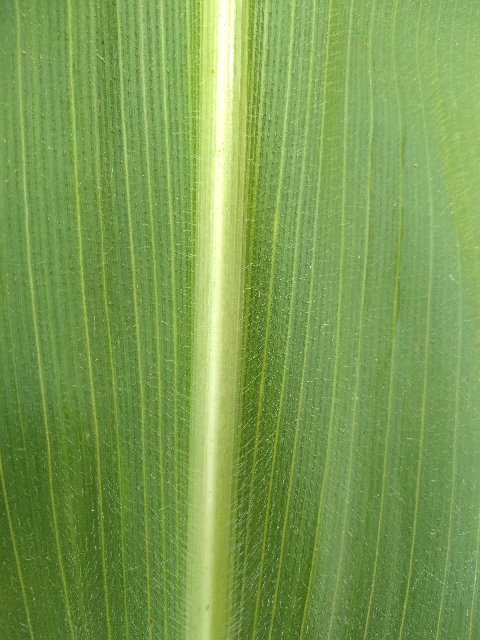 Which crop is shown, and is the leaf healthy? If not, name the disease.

maize, healthy
